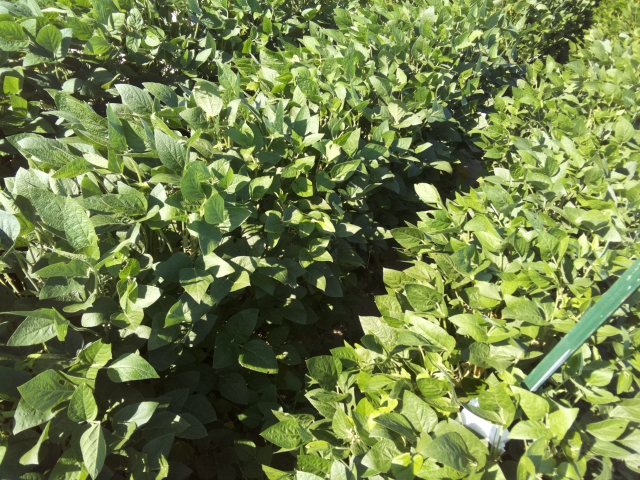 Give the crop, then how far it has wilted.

soybean, leaflets folding inward at secondary pulvinus with no turgor loss in leaflets or petioles
